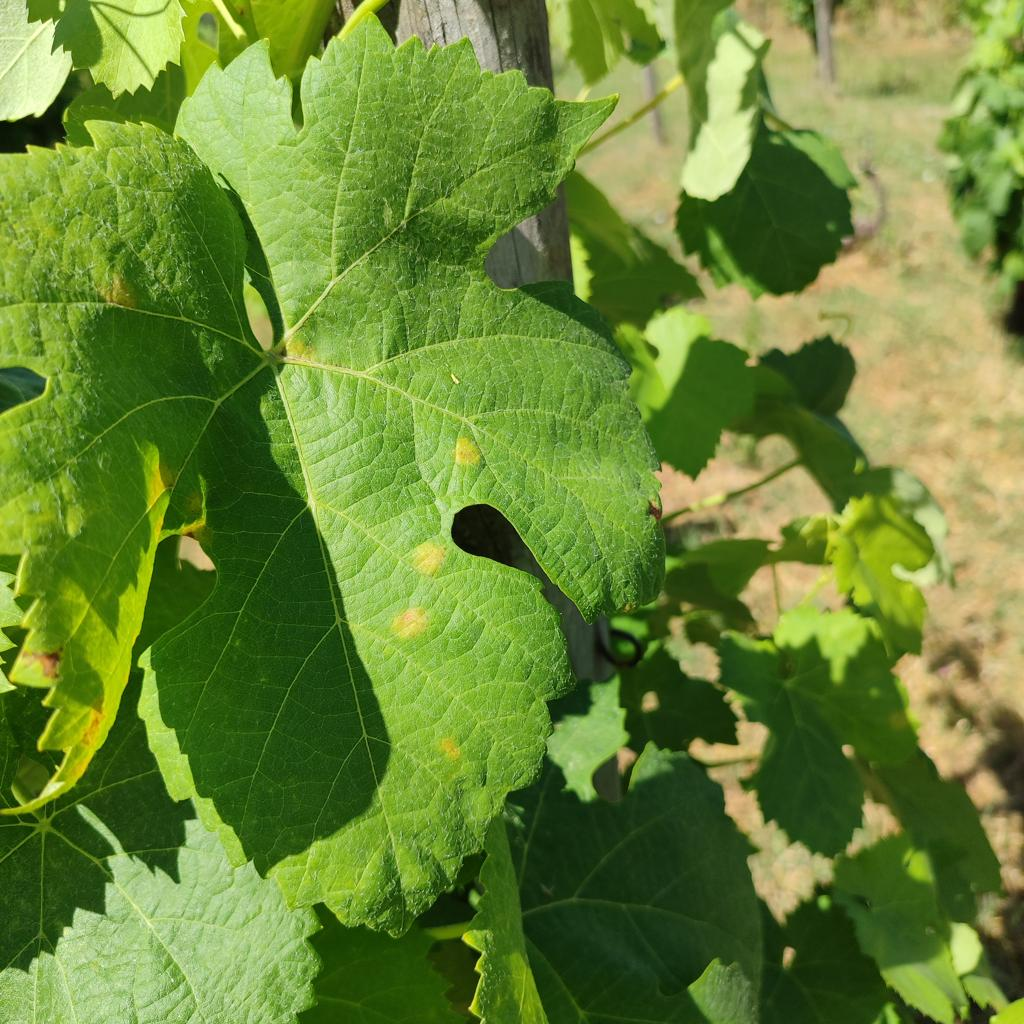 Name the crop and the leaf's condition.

grapevine, downy mildew
